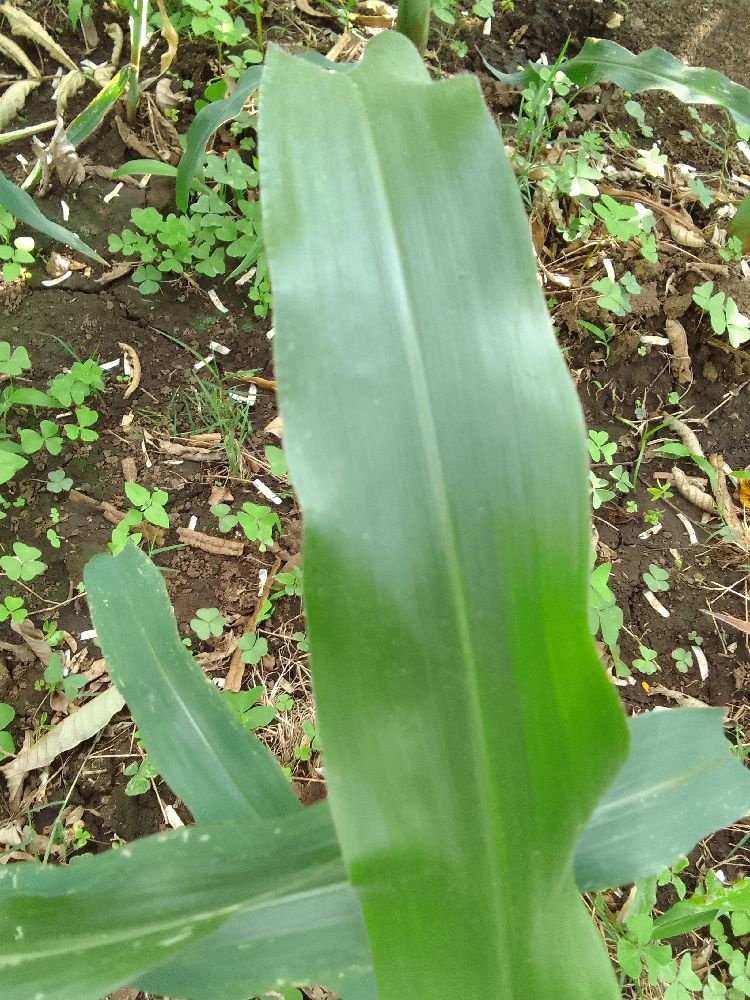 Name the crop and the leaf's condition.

maize, healthy
